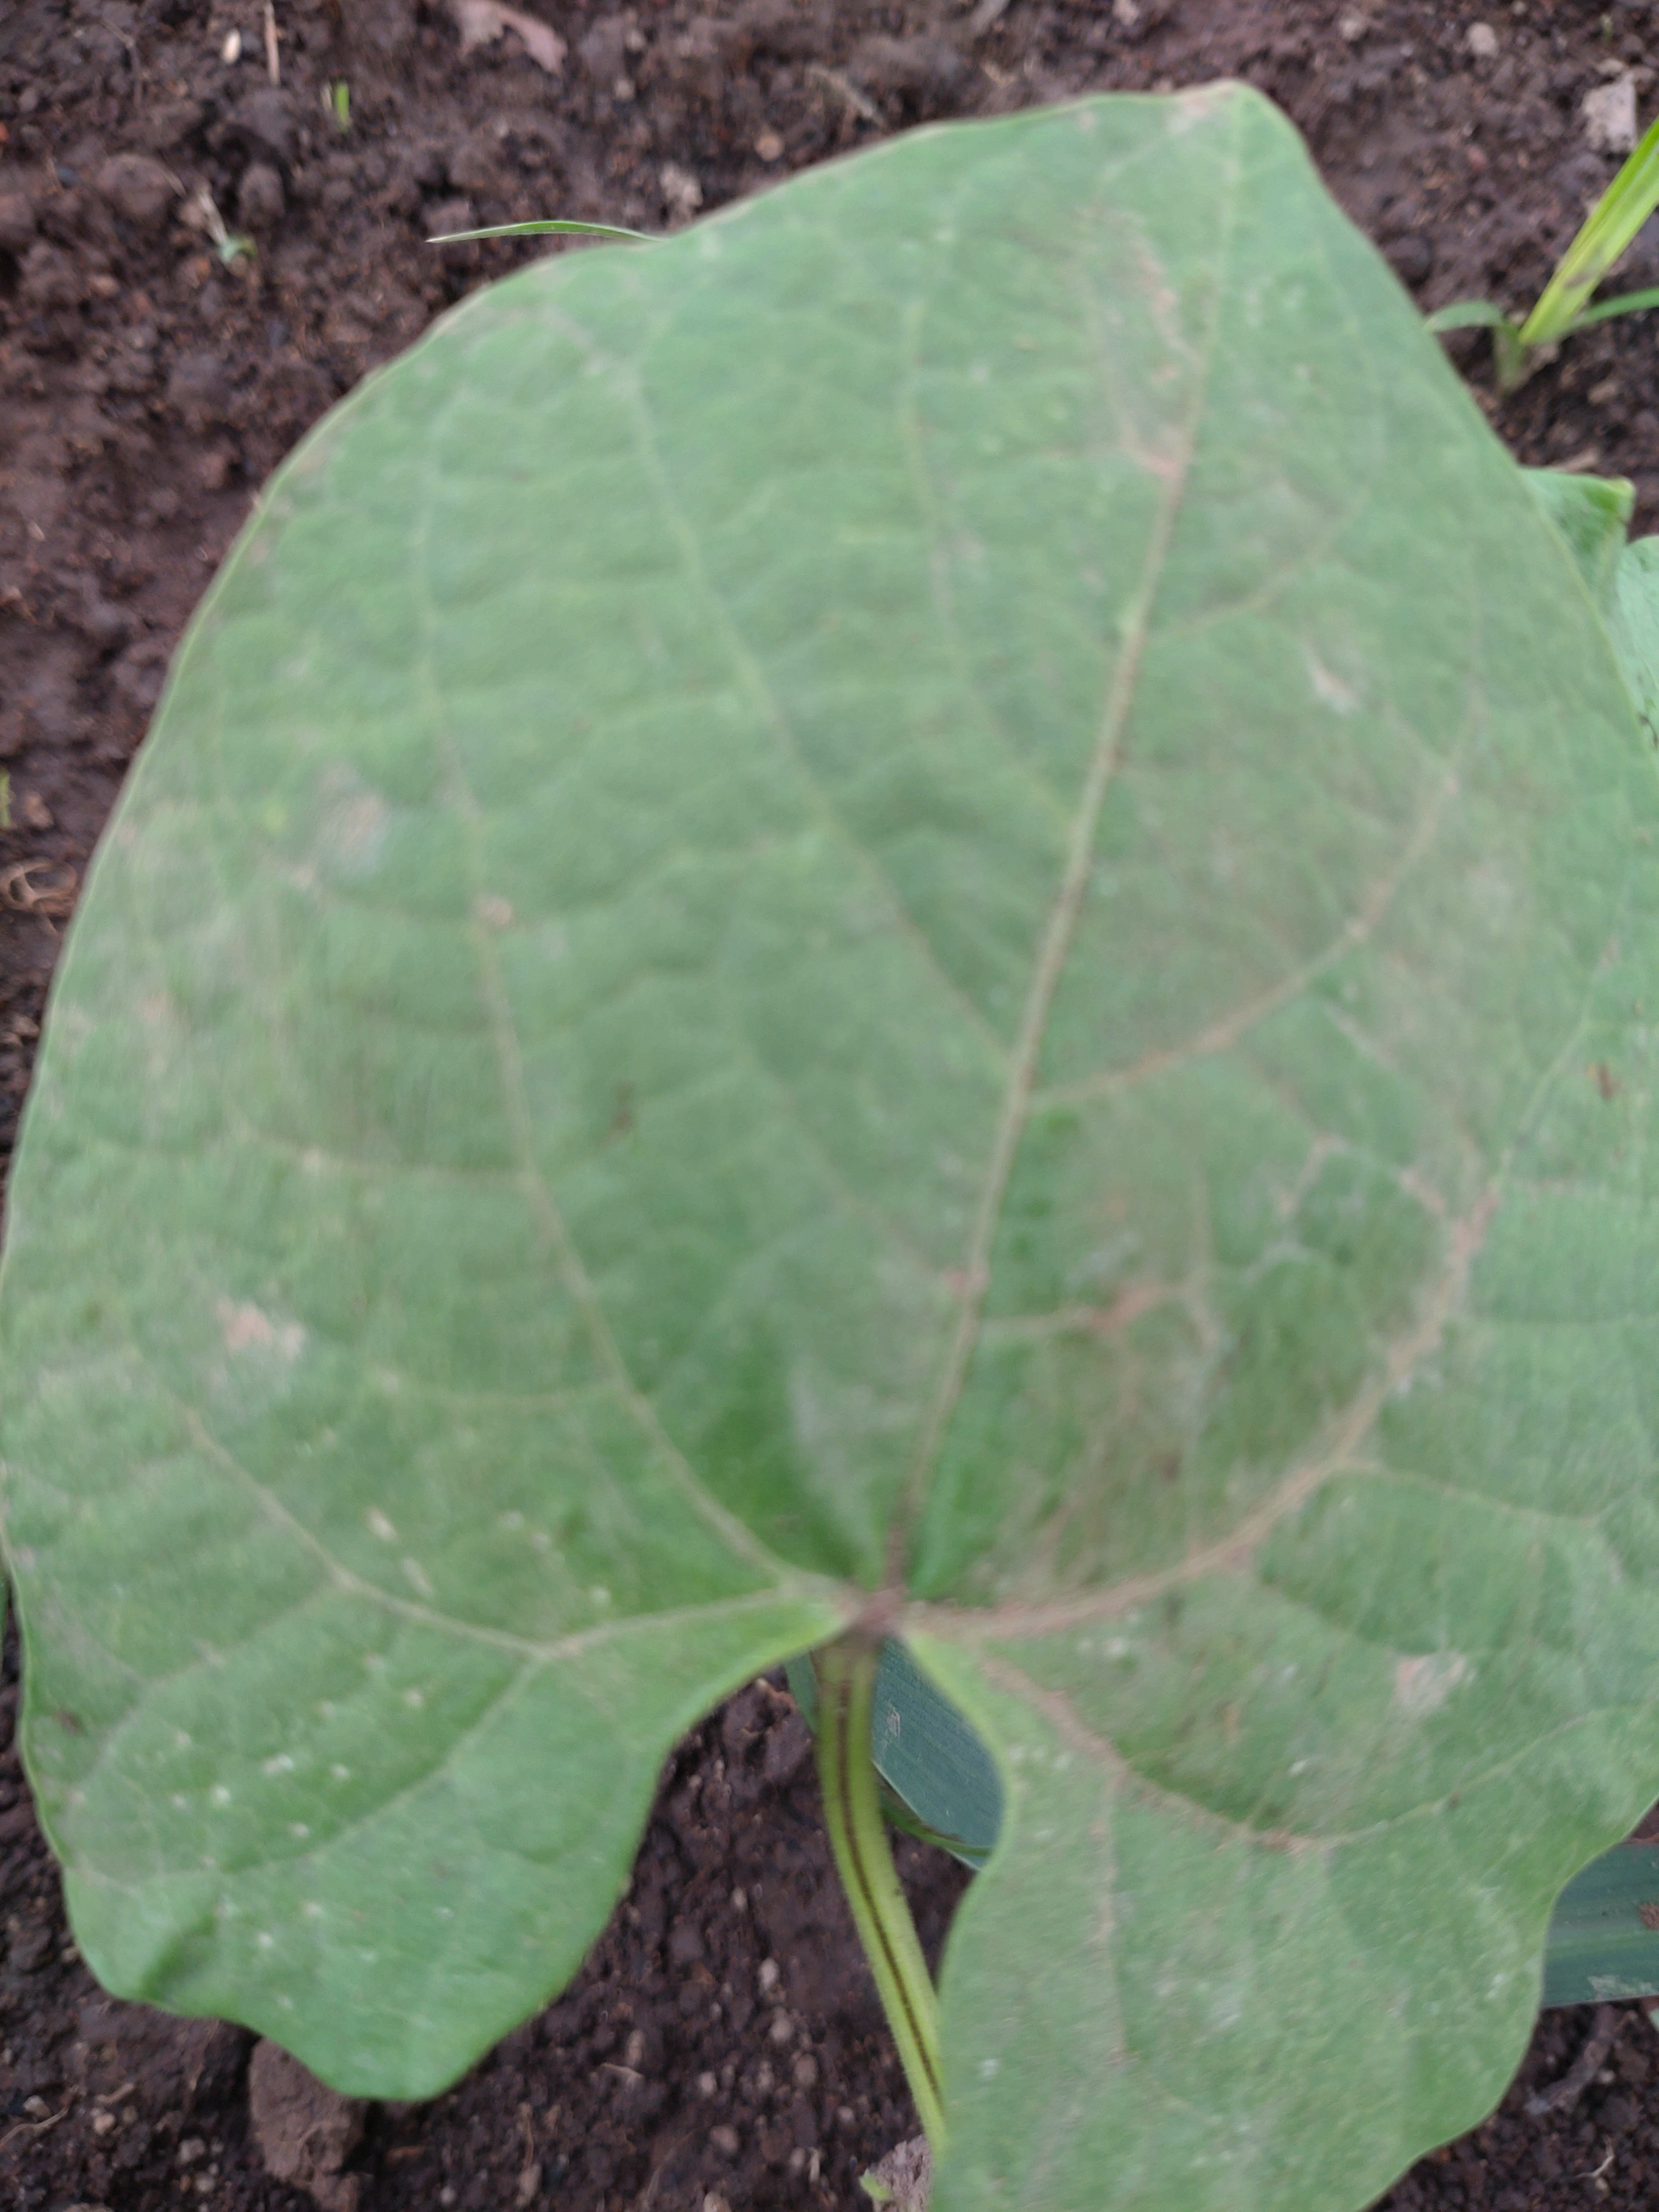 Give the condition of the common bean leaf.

healthy
